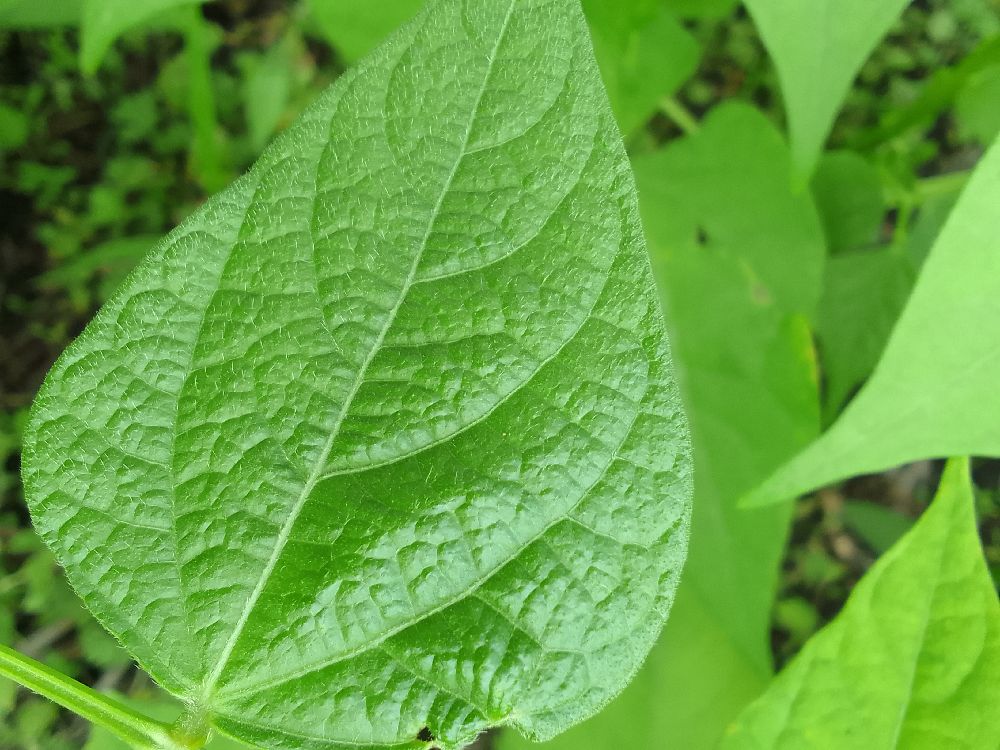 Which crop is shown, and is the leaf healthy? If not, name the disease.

common bean, healthy
